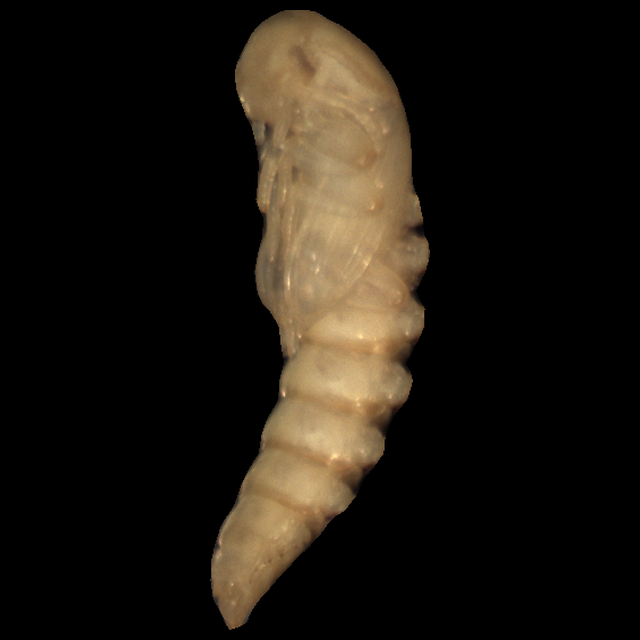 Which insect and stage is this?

mealworm pupa
